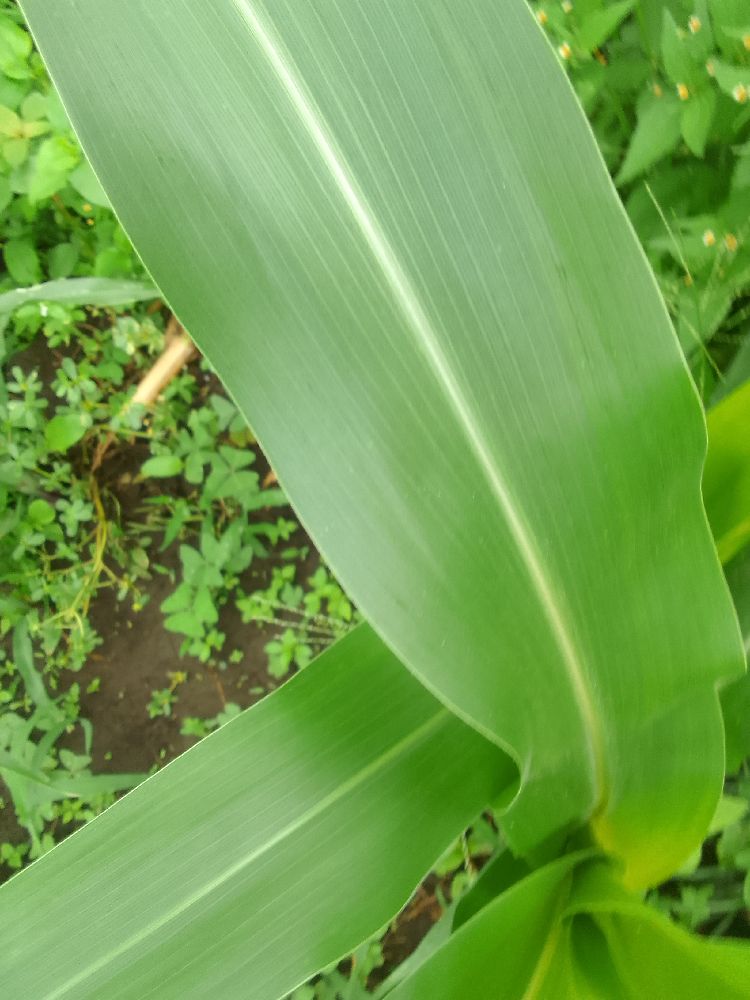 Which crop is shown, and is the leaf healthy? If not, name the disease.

maize, healthy
